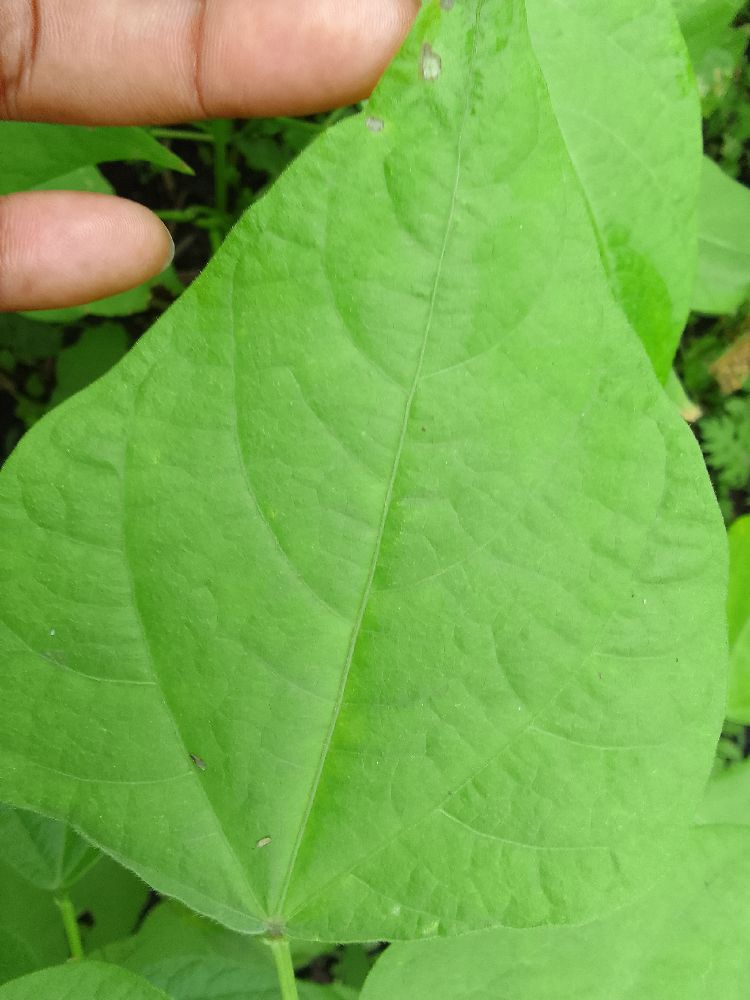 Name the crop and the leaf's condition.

common bean, healthy
